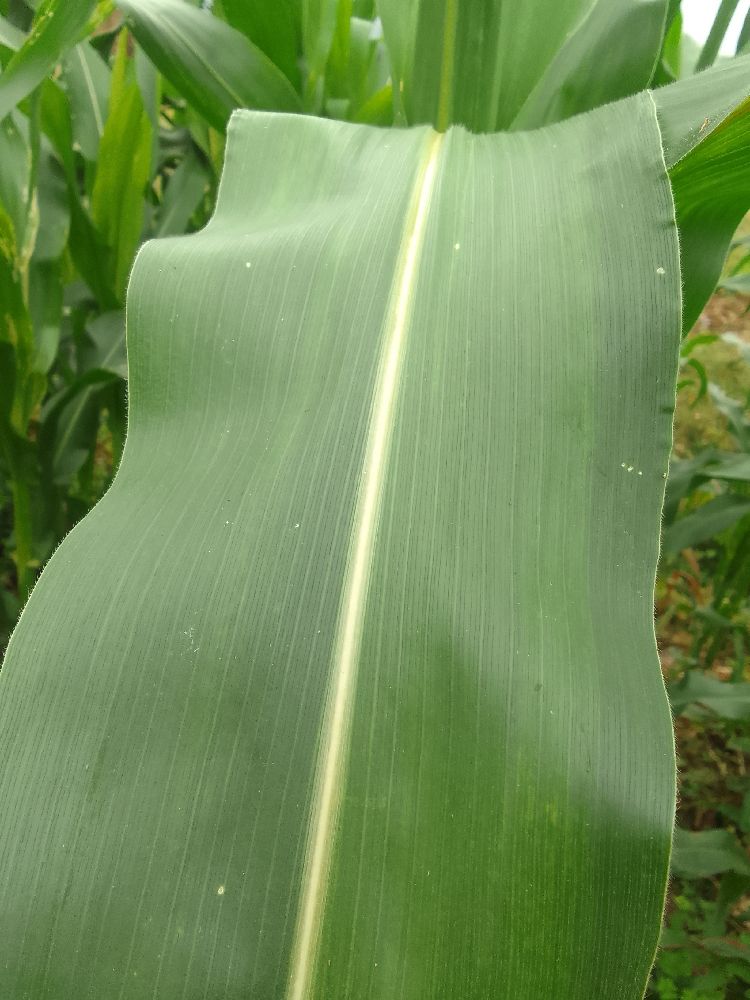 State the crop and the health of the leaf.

maize, healthy
